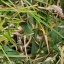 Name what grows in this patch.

grass
